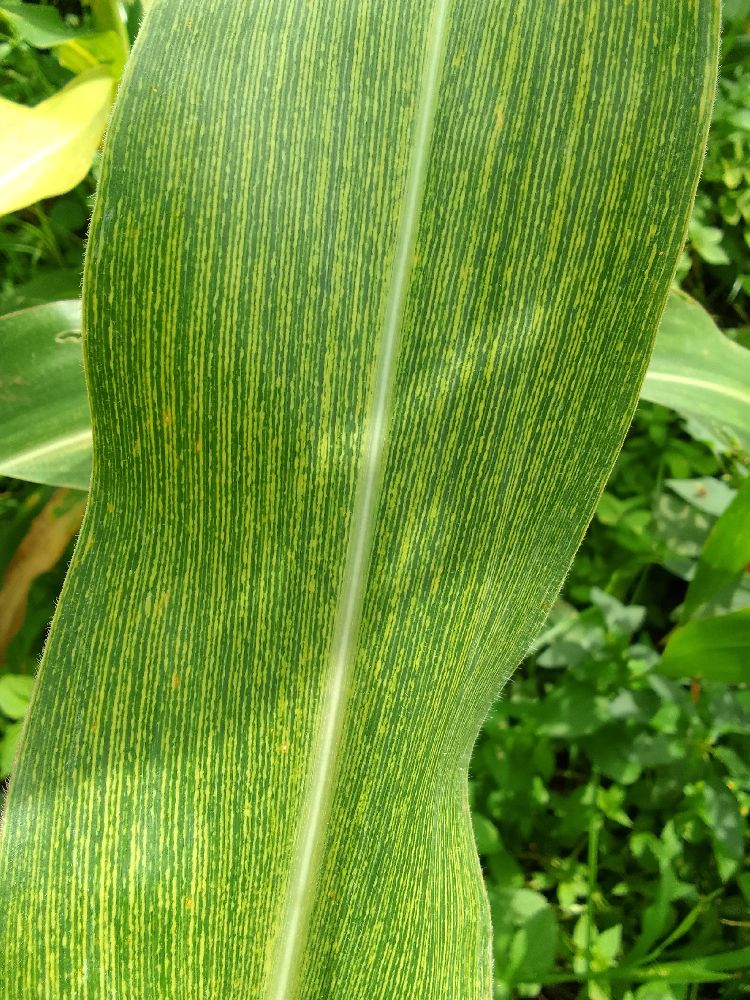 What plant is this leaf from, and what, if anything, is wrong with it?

maize, maize streak virus
